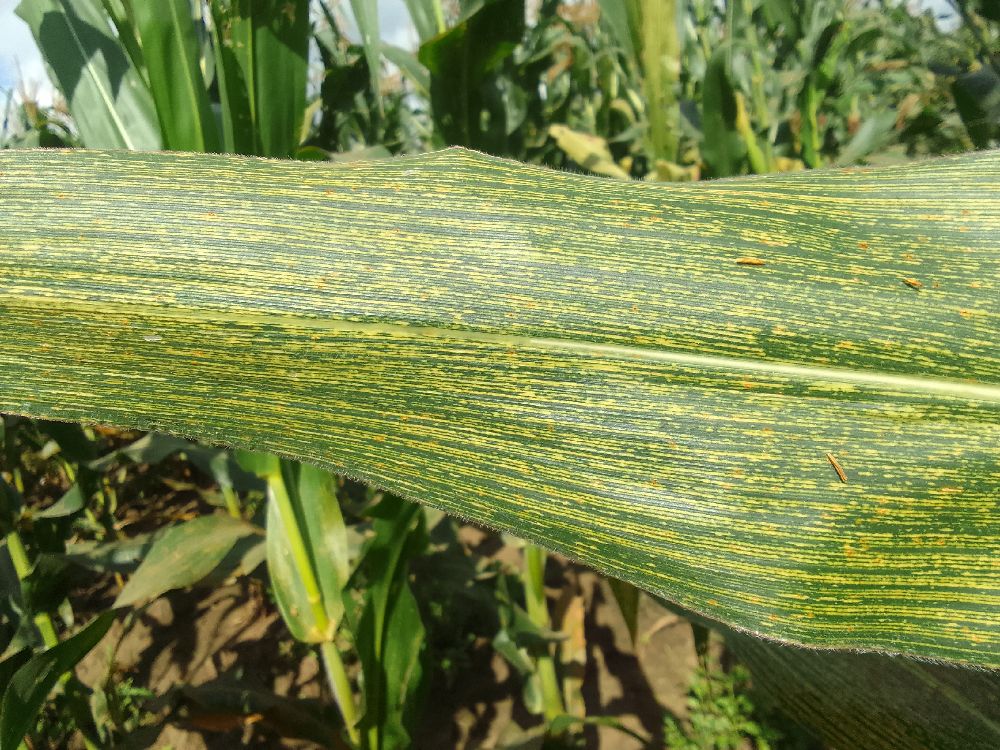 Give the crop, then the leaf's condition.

maize, maize streak virus
